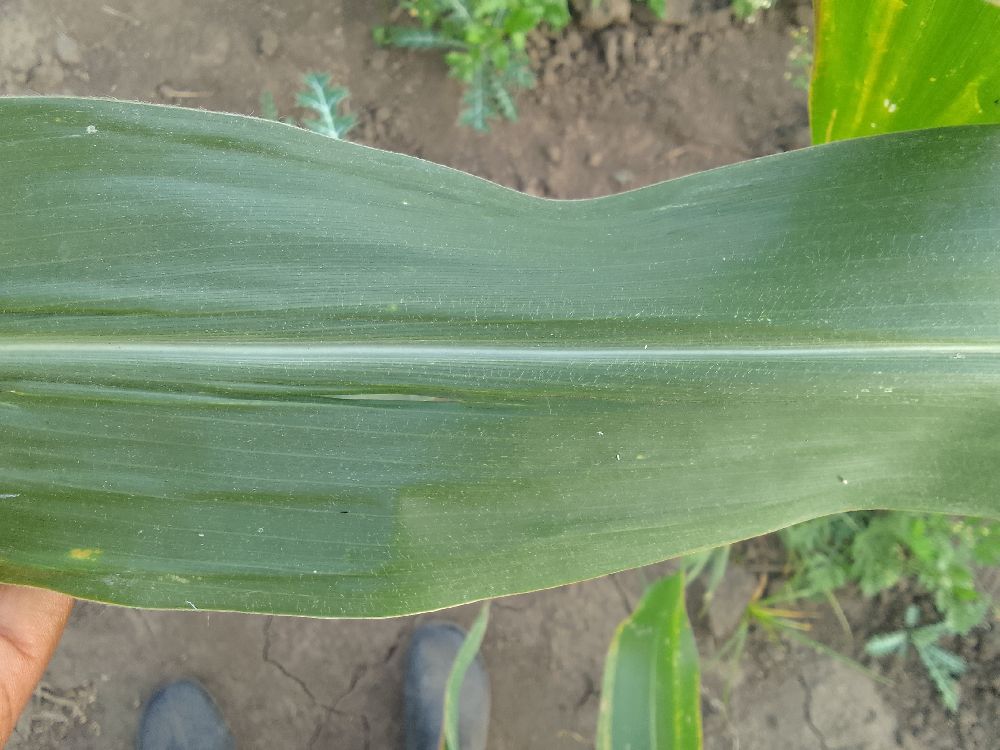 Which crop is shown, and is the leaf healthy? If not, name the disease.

maize, healthy
